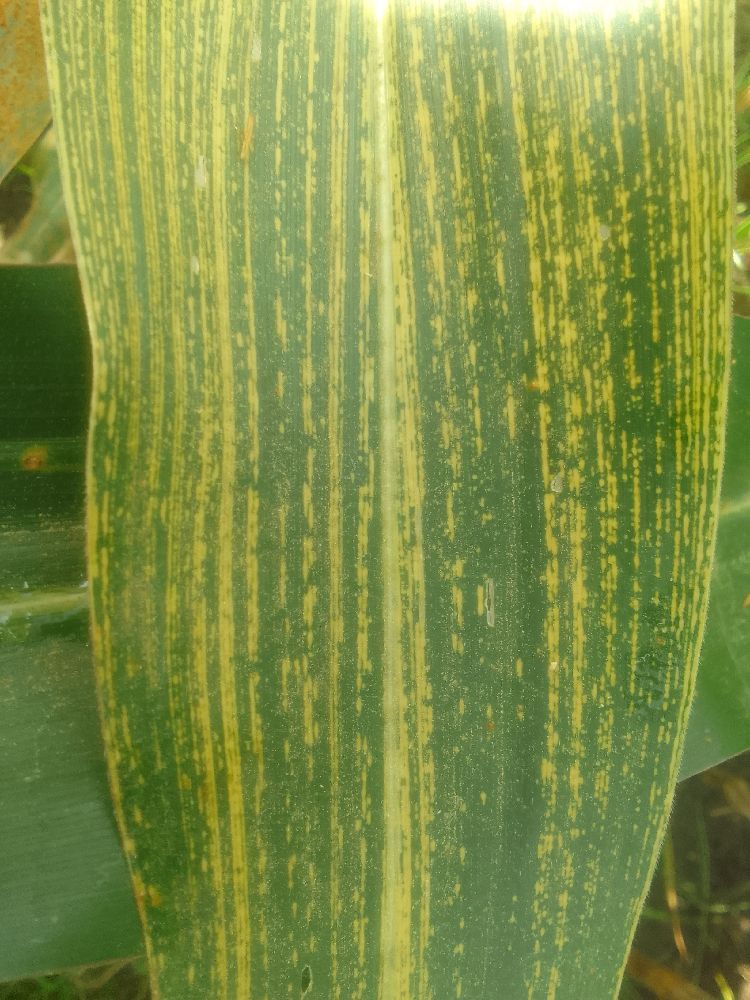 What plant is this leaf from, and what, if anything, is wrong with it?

maize, maize streak virus
